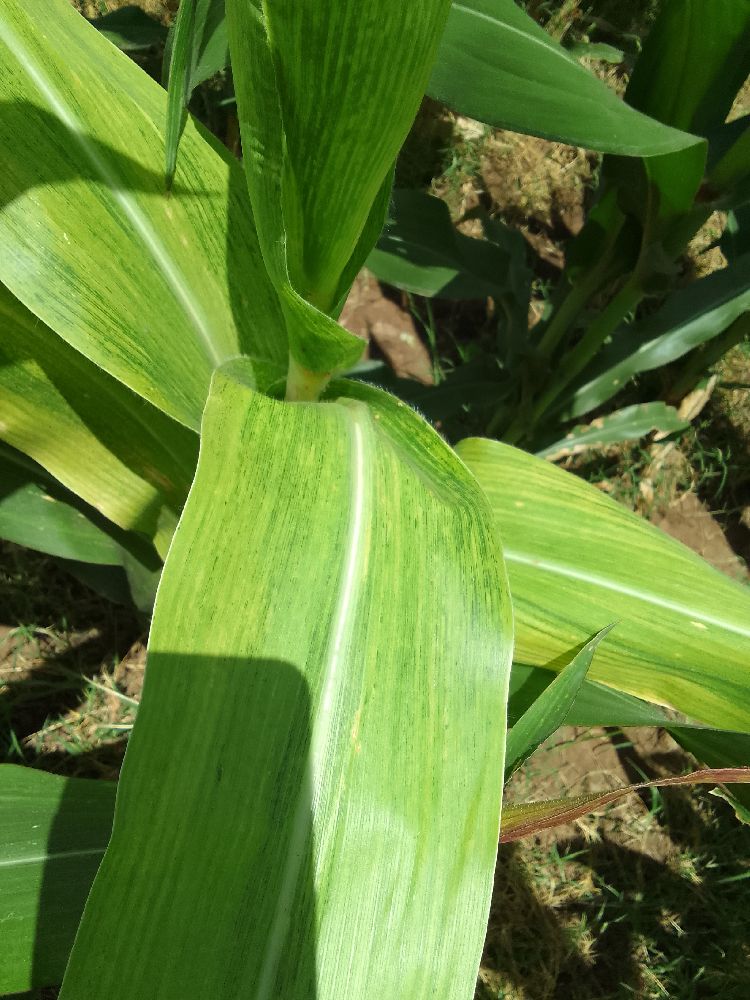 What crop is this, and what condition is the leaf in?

maize, maize lethal necrosis
